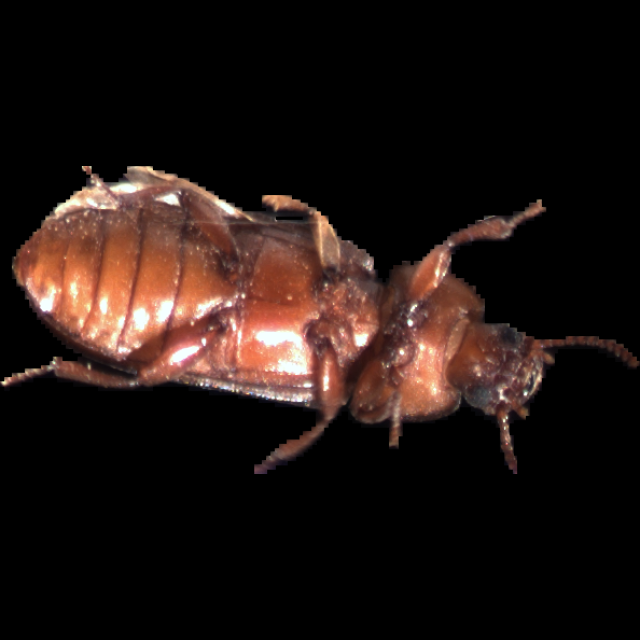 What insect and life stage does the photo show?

mealworm beetle
